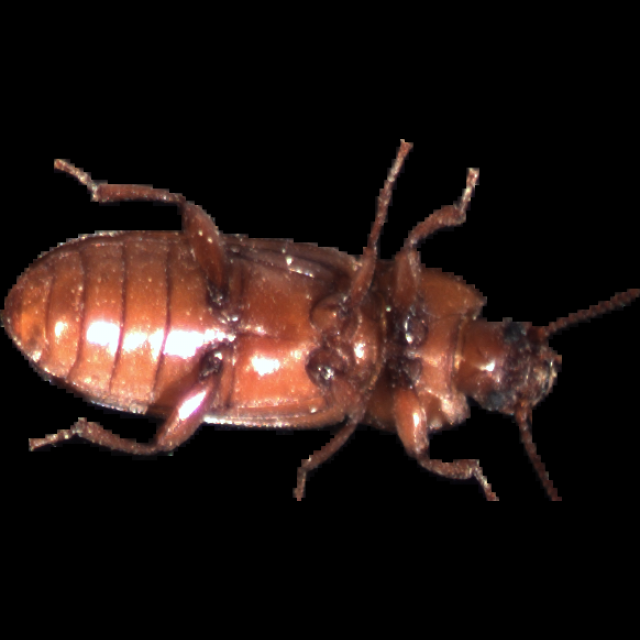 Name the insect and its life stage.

mealworm beetle
